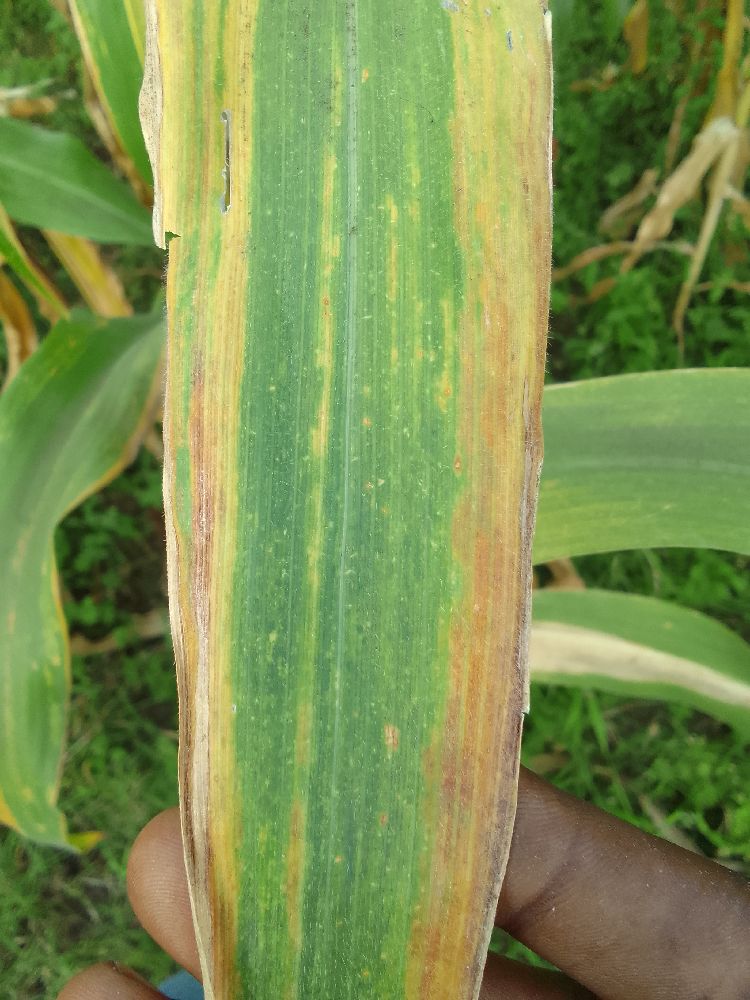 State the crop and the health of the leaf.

maize, maize lethal necrosis
